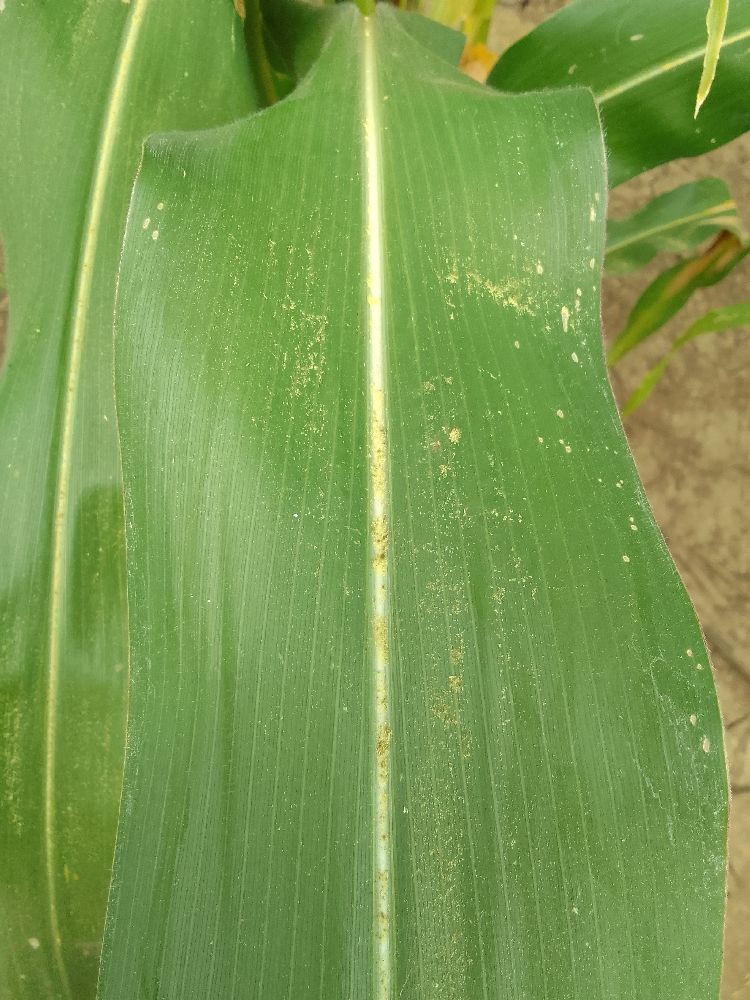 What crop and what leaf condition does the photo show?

maize, healthy
